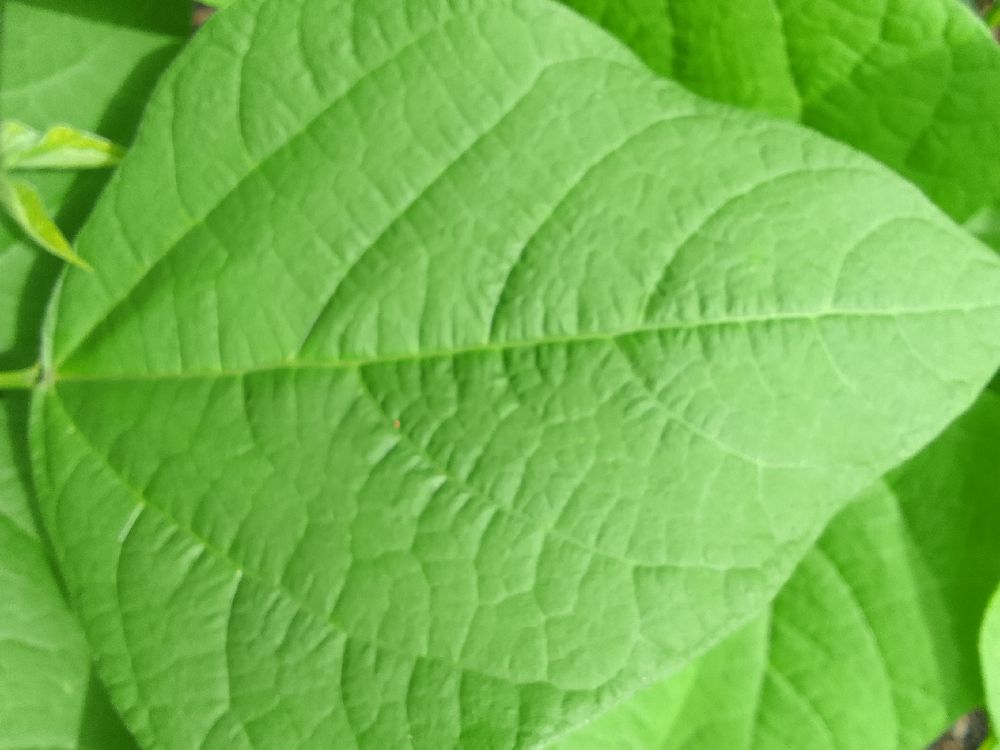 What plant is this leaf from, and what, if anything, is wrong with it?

common bean, healthy
